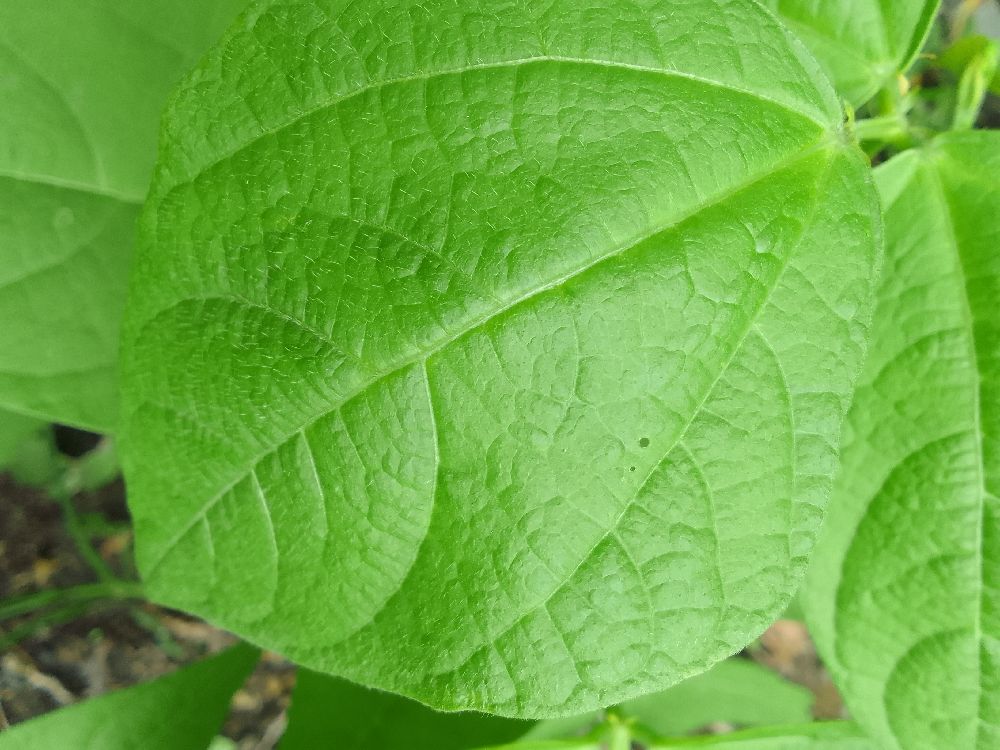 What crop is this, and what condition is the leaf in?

common bean, healthy
